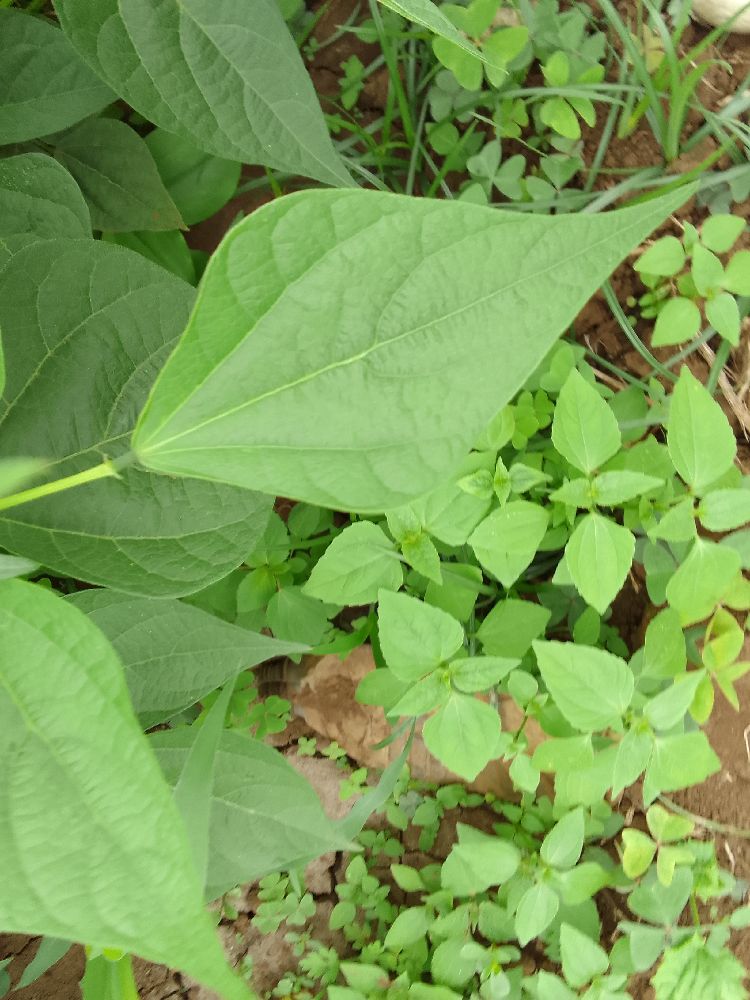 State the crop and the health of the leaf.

common bean, healthy
